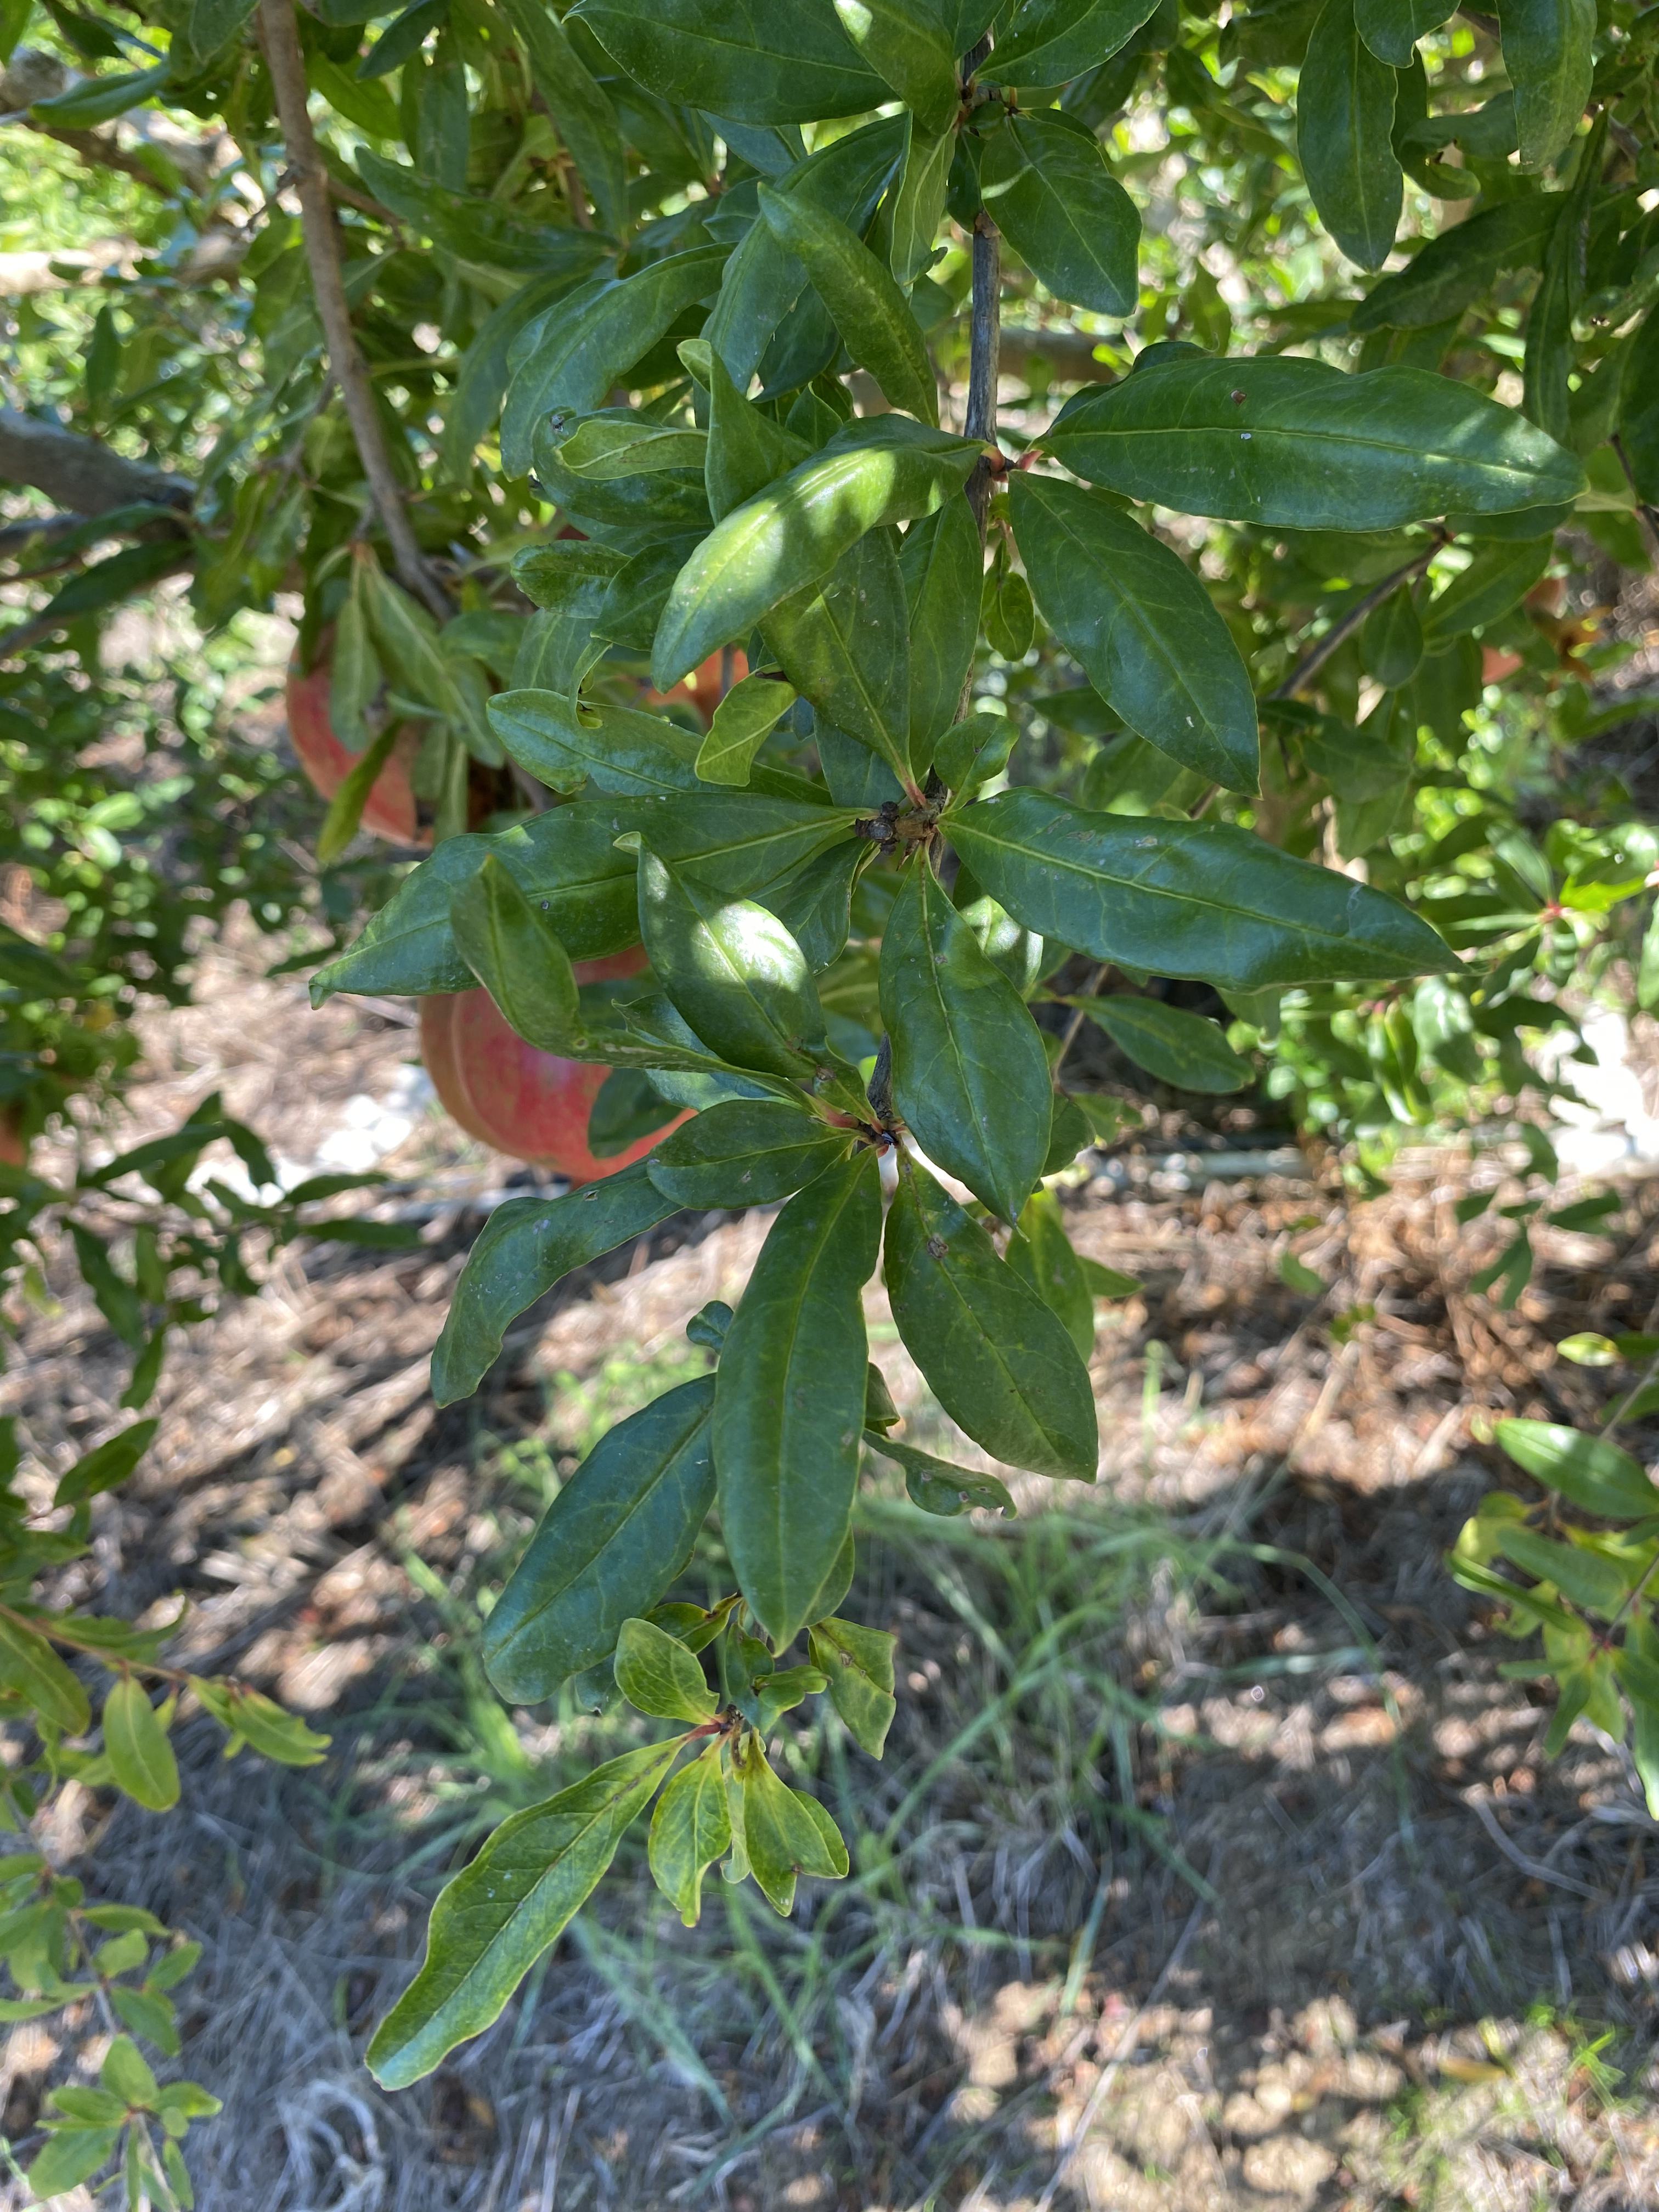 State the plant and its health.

pomegranate, healthy
